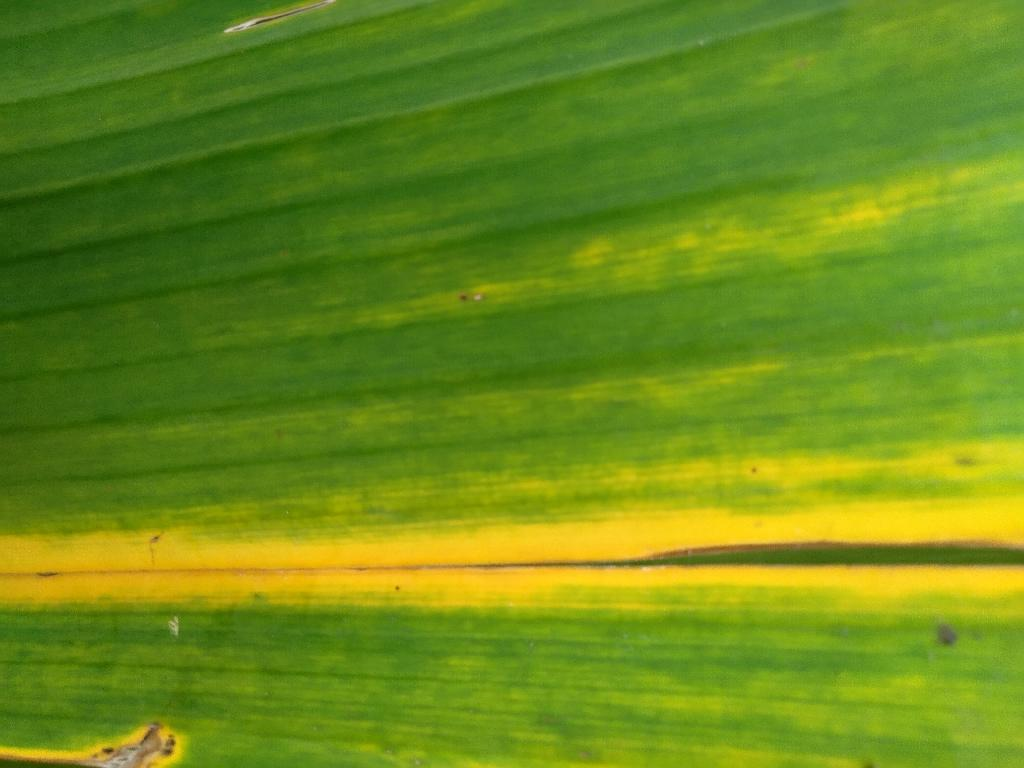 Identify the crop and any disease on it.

banana, fusarium wilt race 1
